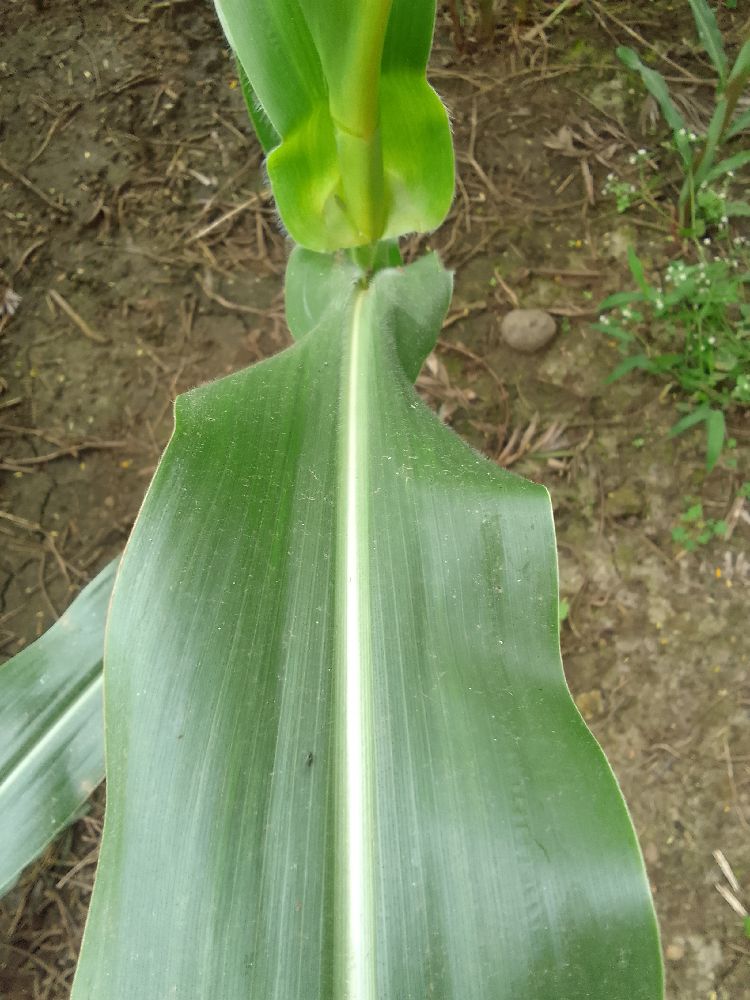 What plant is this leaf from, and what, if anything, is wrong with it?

maize, healthy
